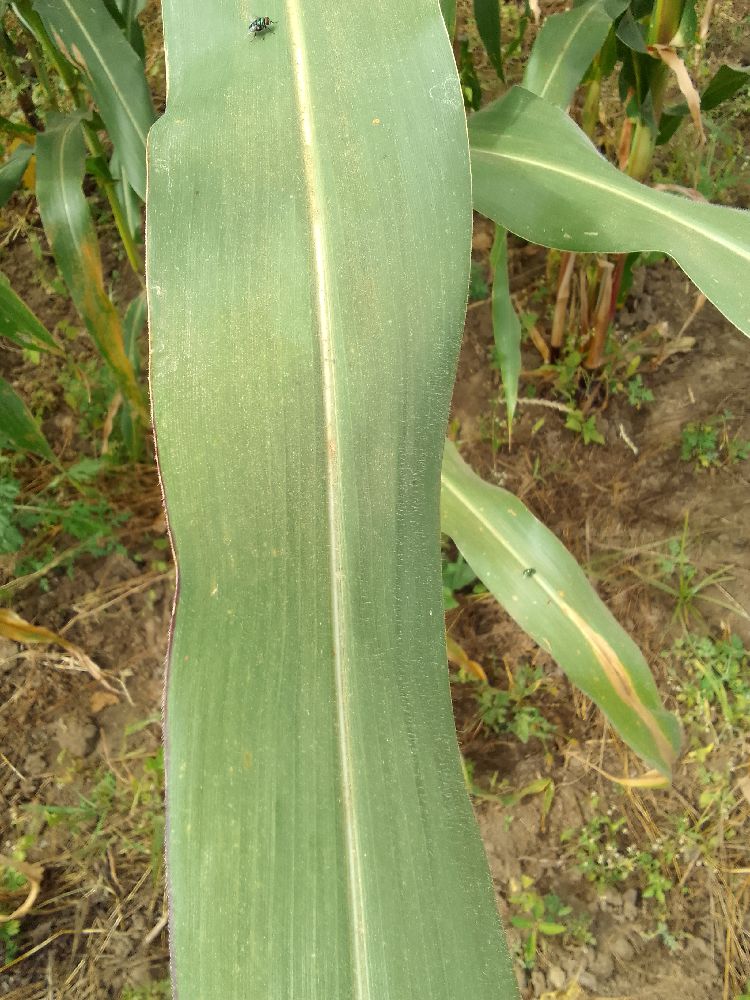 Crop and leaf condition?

maize, healthy
